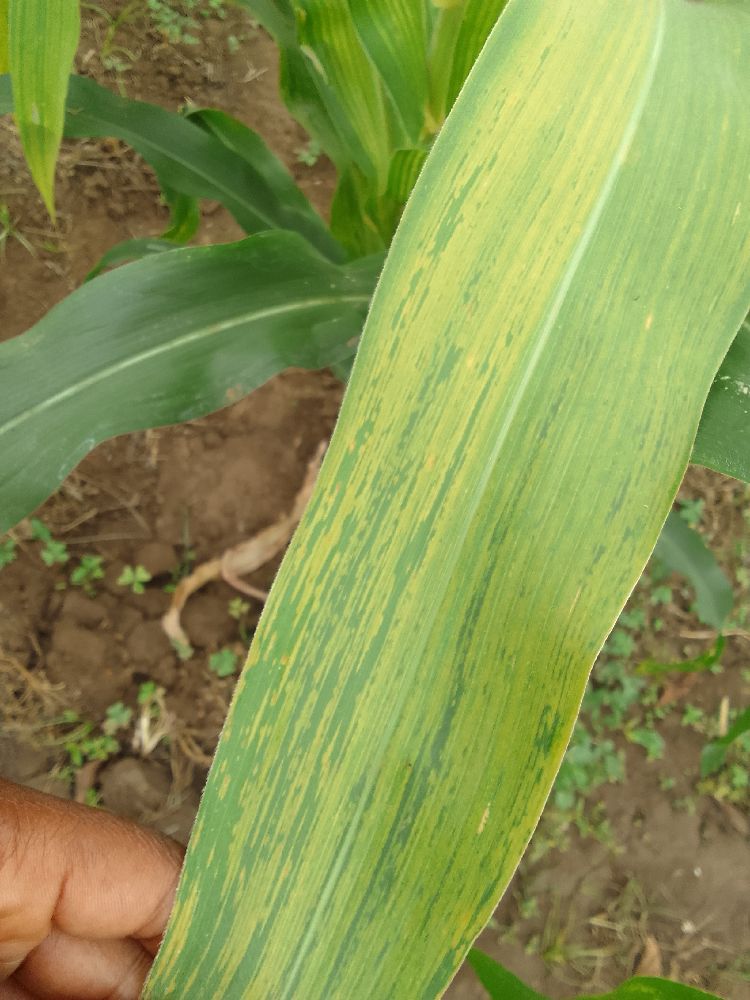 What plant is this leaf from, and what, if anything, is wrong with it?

maize, maize lethal necrosis
